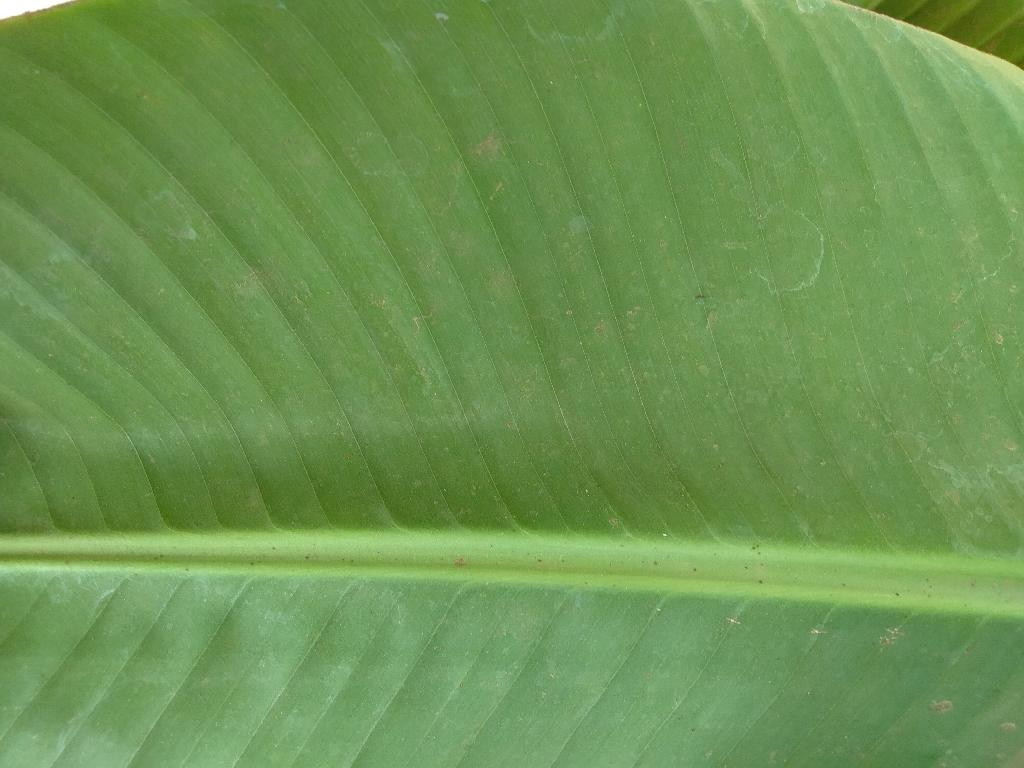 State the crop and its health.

banana, healthy
